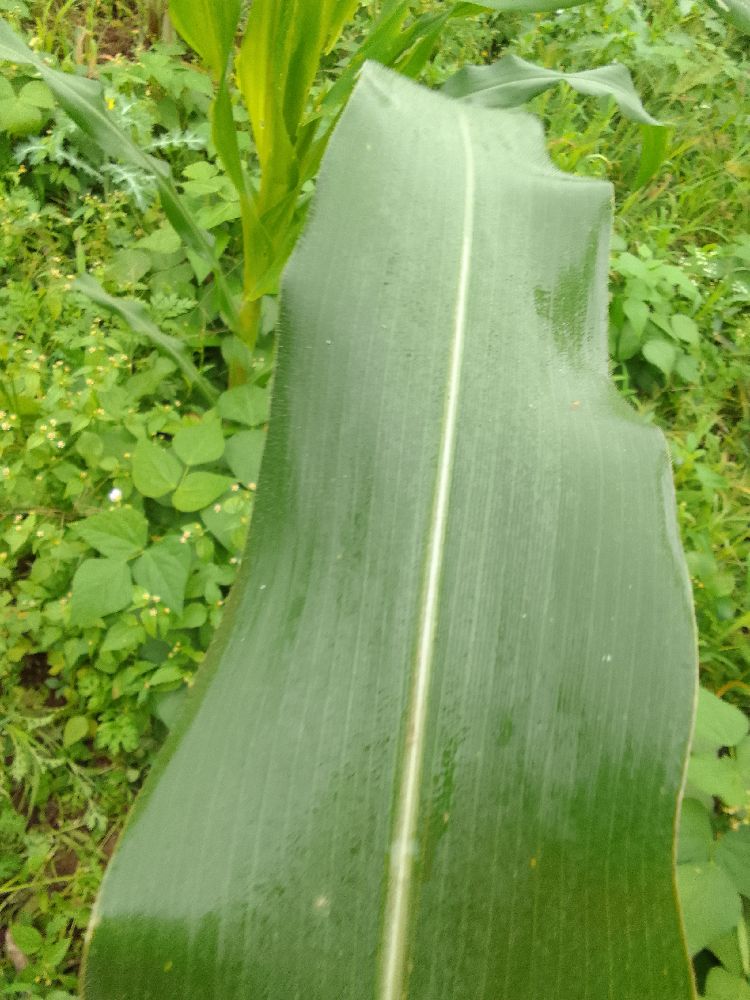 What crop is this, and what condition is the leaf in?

maize, healthy
